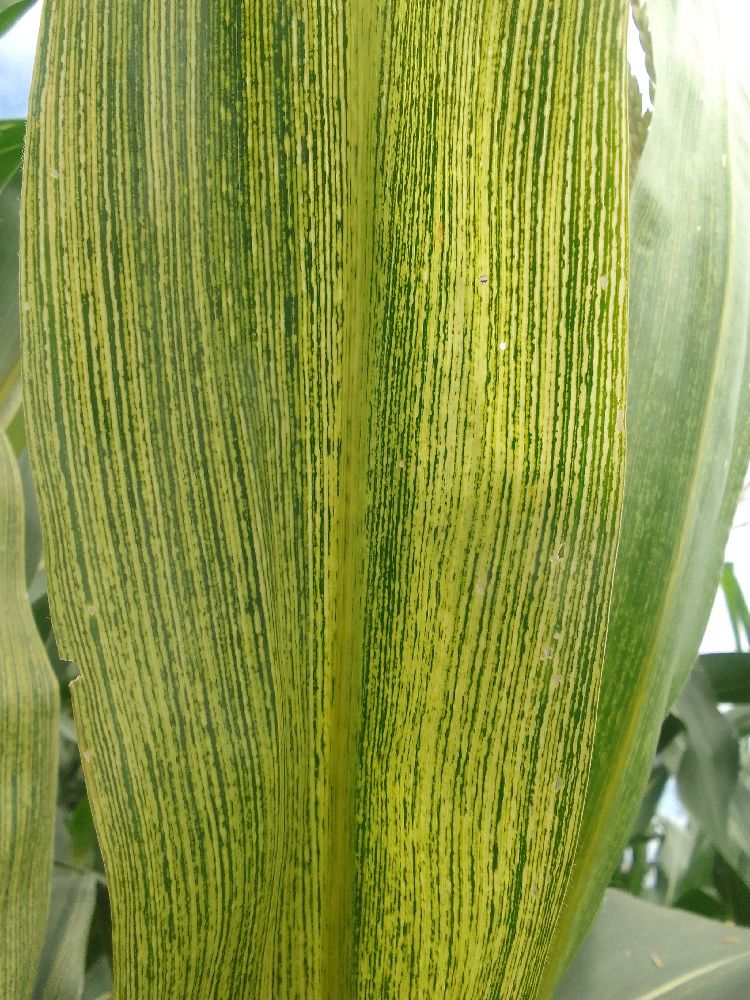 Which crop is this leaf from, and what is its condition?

maize, maize streak virus
